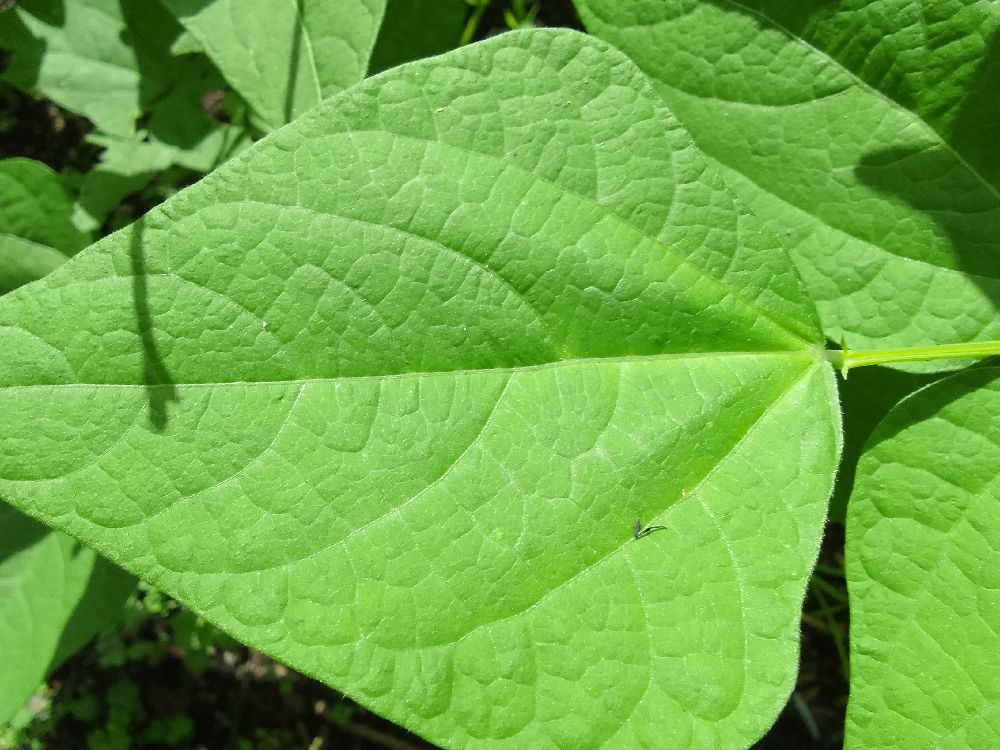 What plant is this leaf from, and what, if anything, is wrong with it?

common bean, healthy
